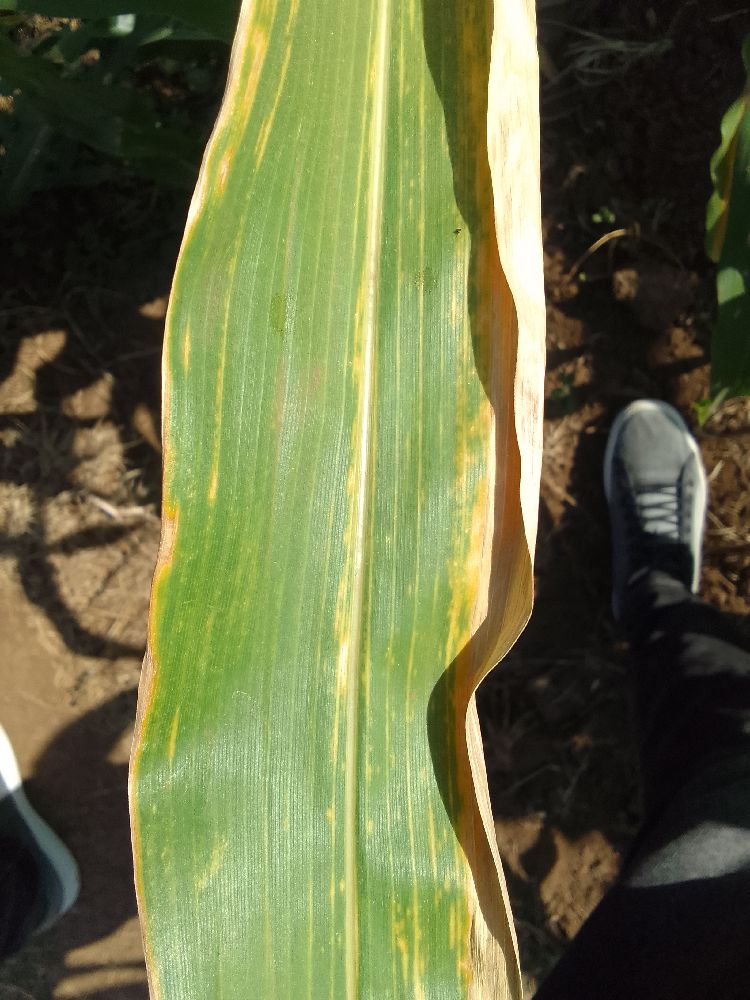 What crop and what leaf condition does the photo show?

maize, maize lethal necrosis
